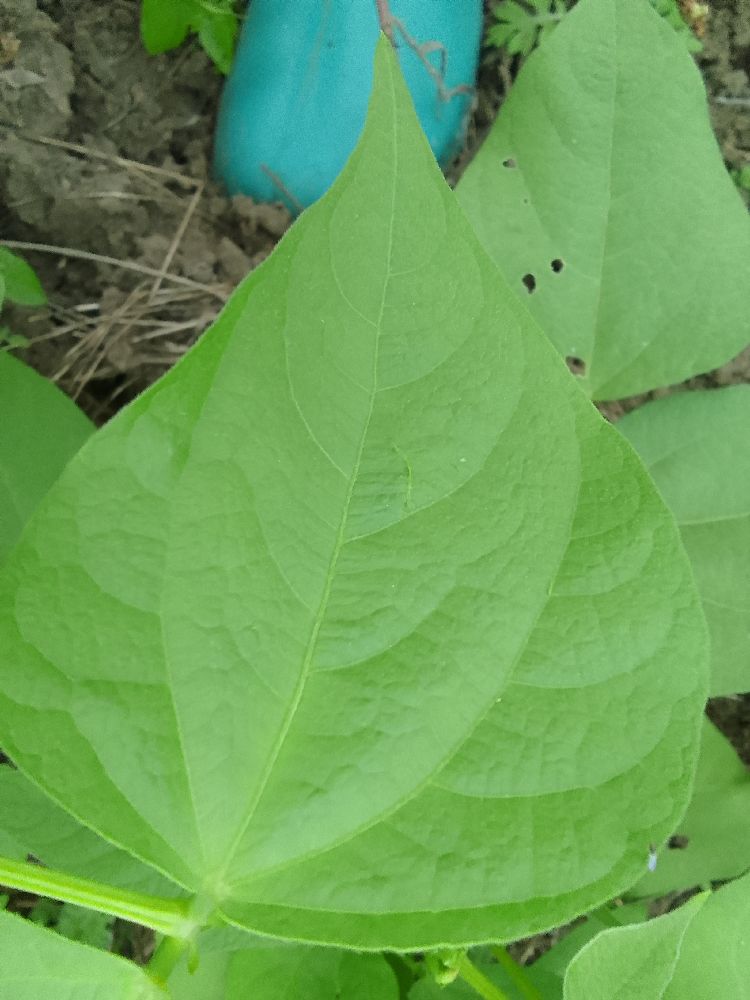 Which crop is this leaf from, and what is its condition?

common bean, healthy
